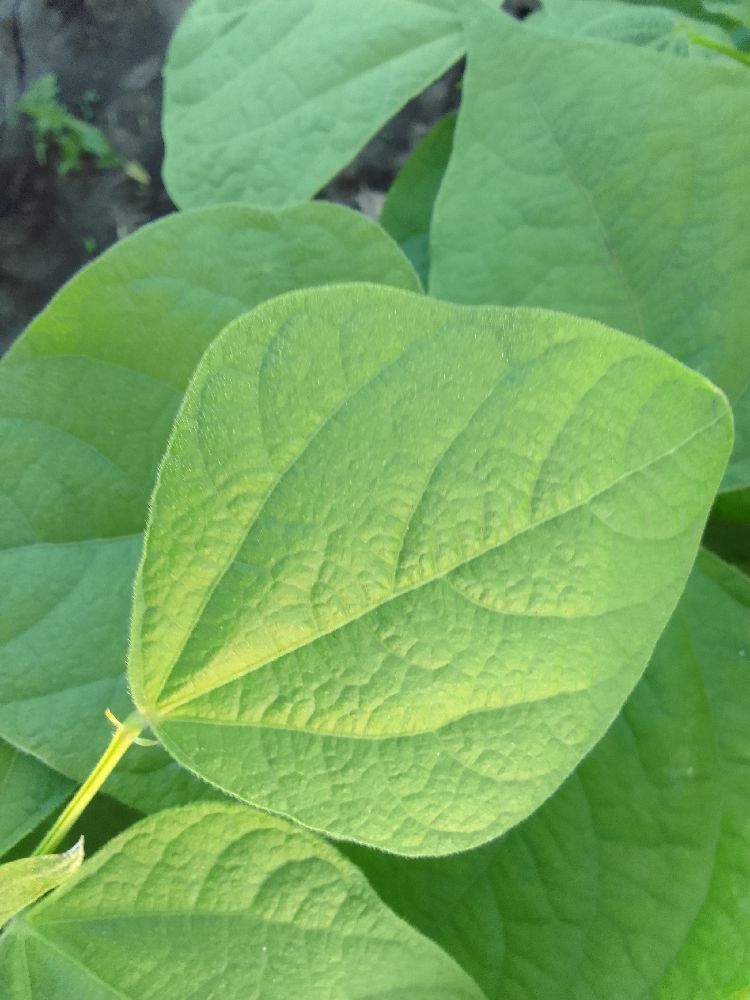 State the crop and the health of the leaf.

common bean, healthy
